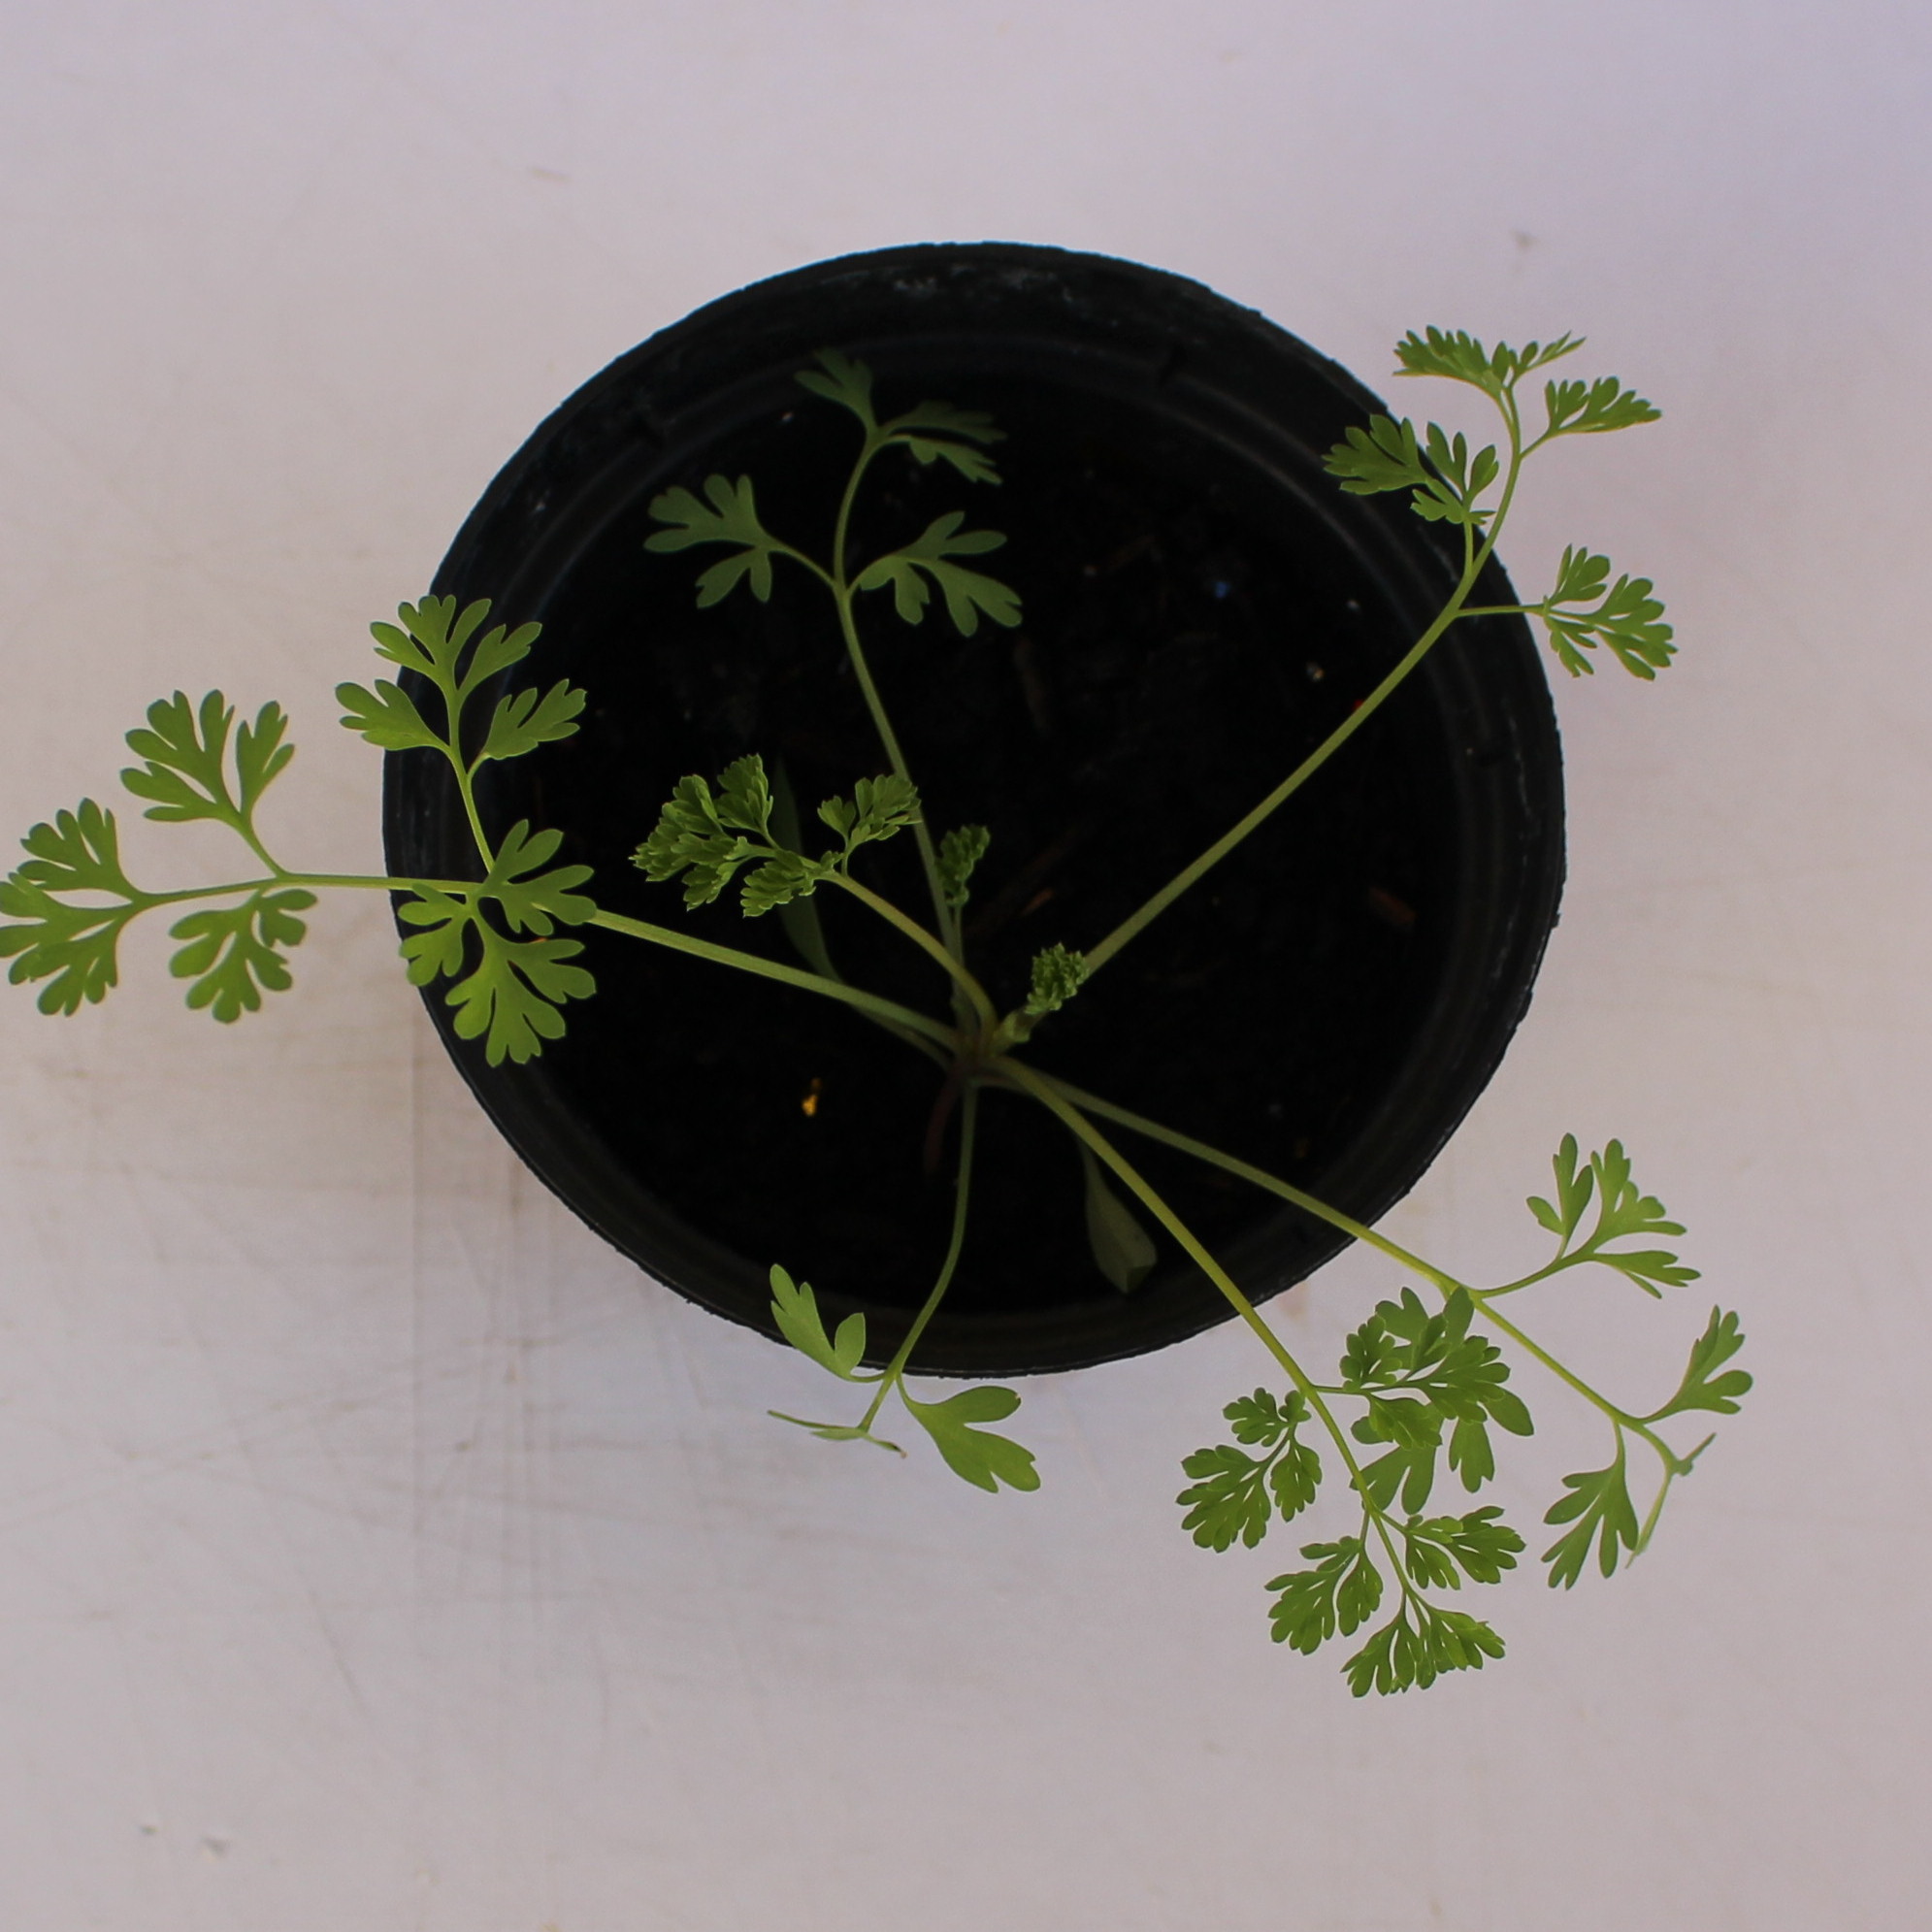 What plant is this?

Fumaria officinalis
